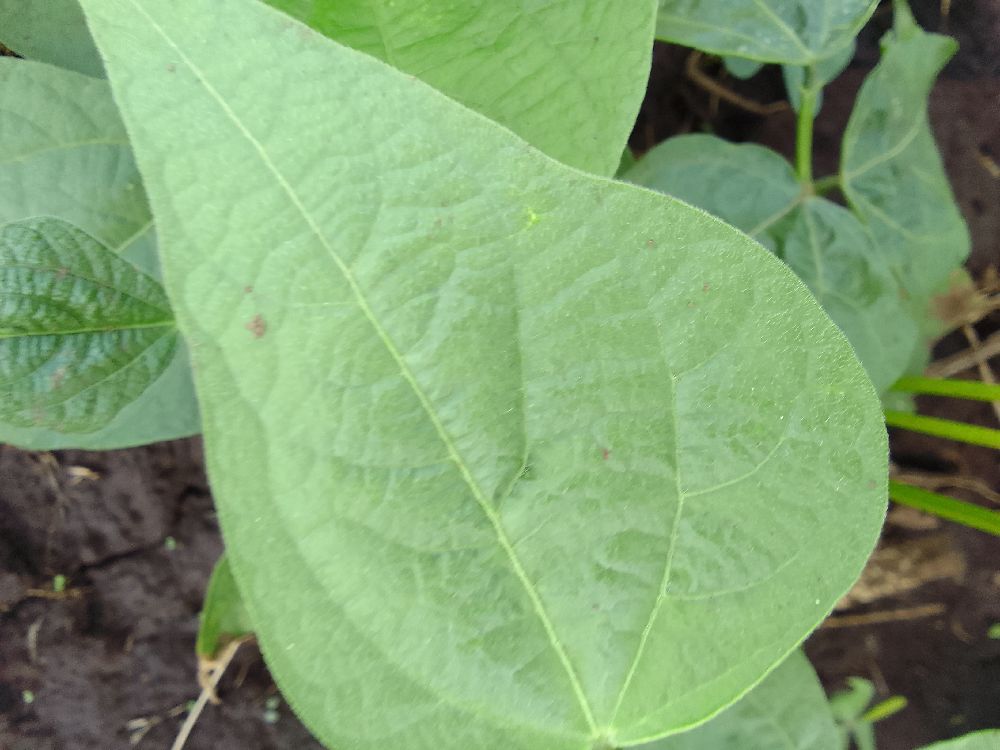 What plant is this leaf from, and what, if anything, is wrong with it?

common bean, healthy
